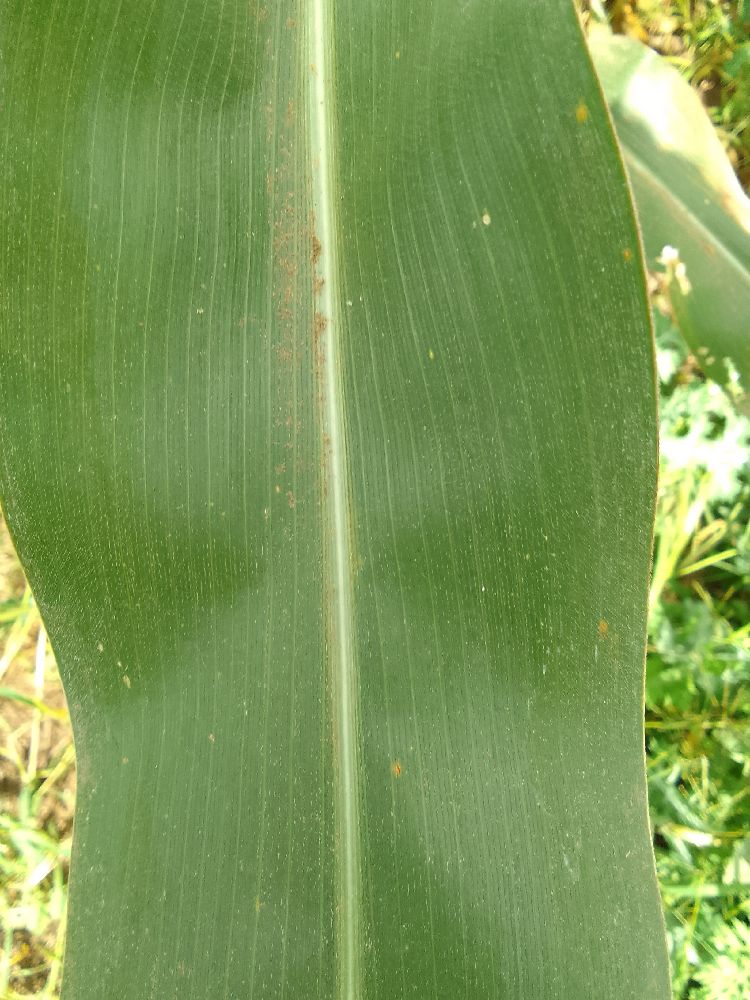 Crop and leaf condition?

maize, healthy
